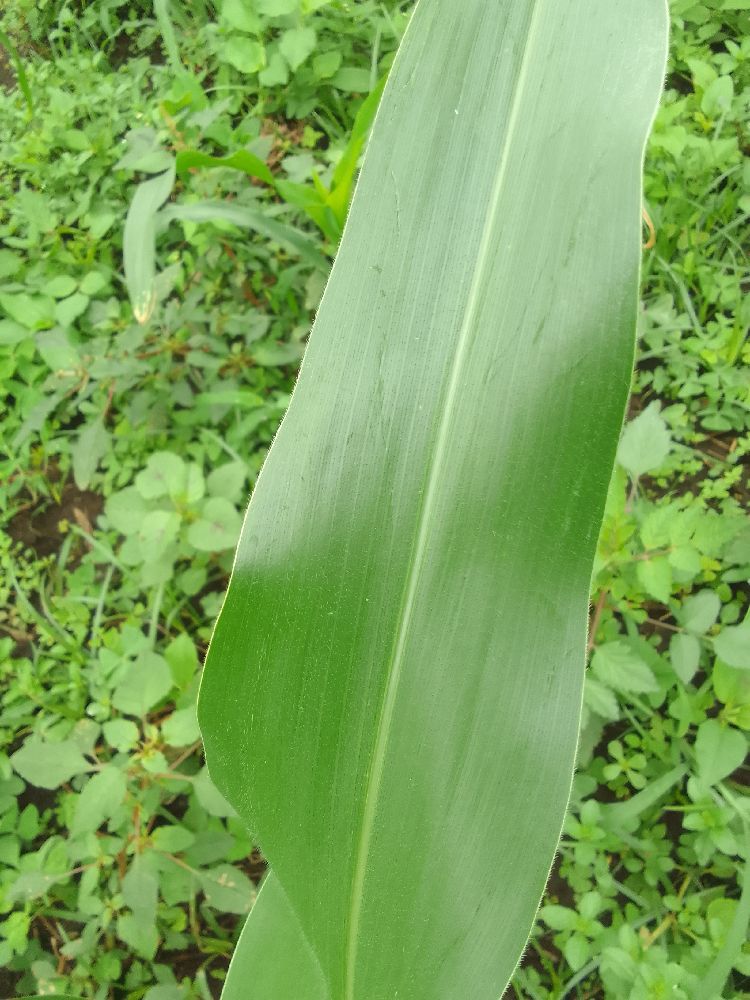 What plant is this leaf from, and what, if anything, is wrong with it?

maize, healthy
